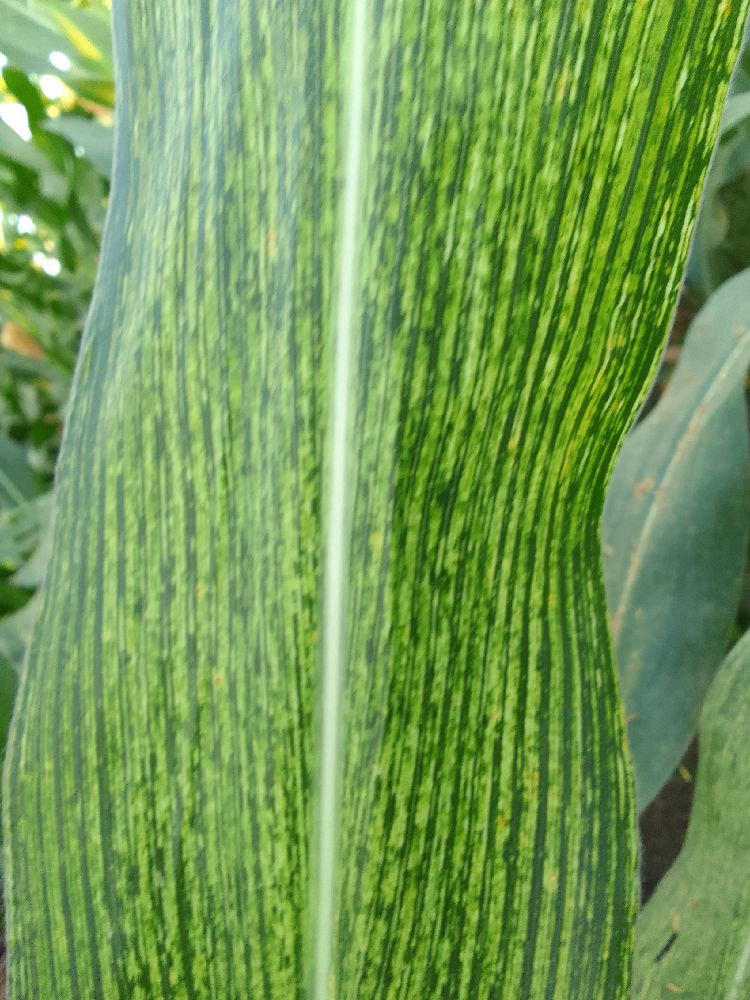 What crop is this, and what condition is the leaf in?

maize, maize streak virus
